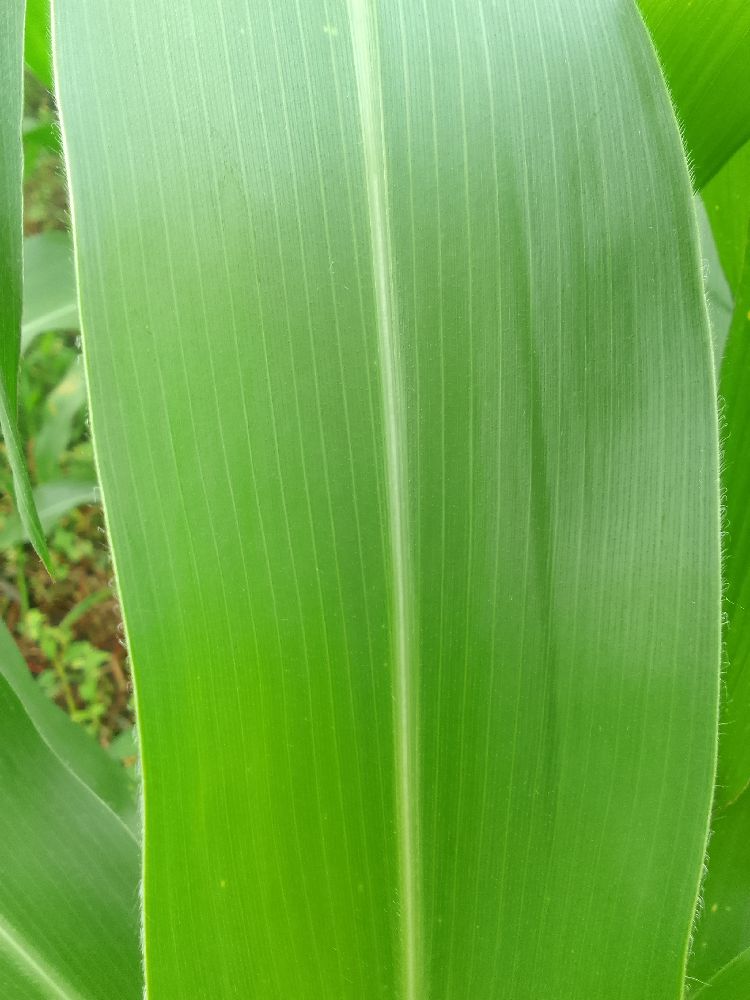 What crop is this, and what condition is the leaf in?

maize, healthy
